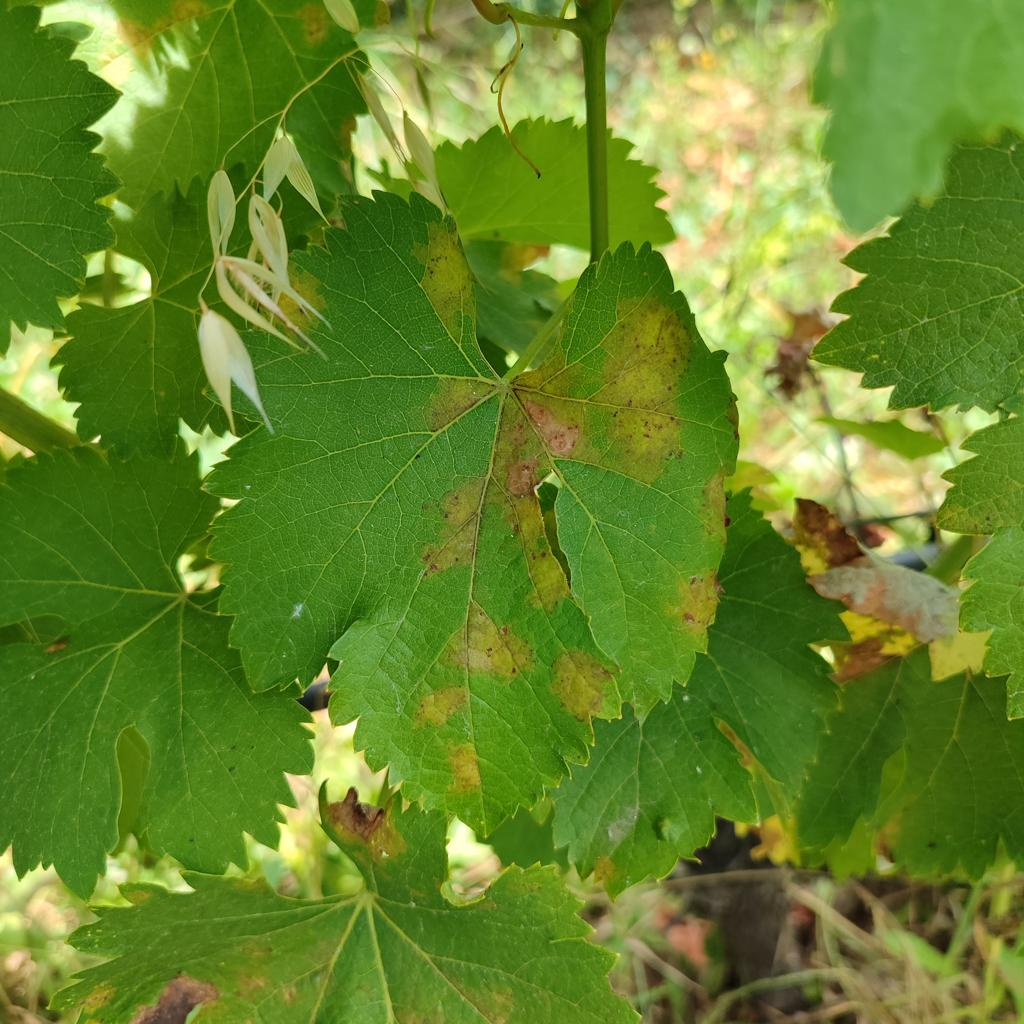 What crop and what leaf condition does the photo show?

grapevine, downy mildew
